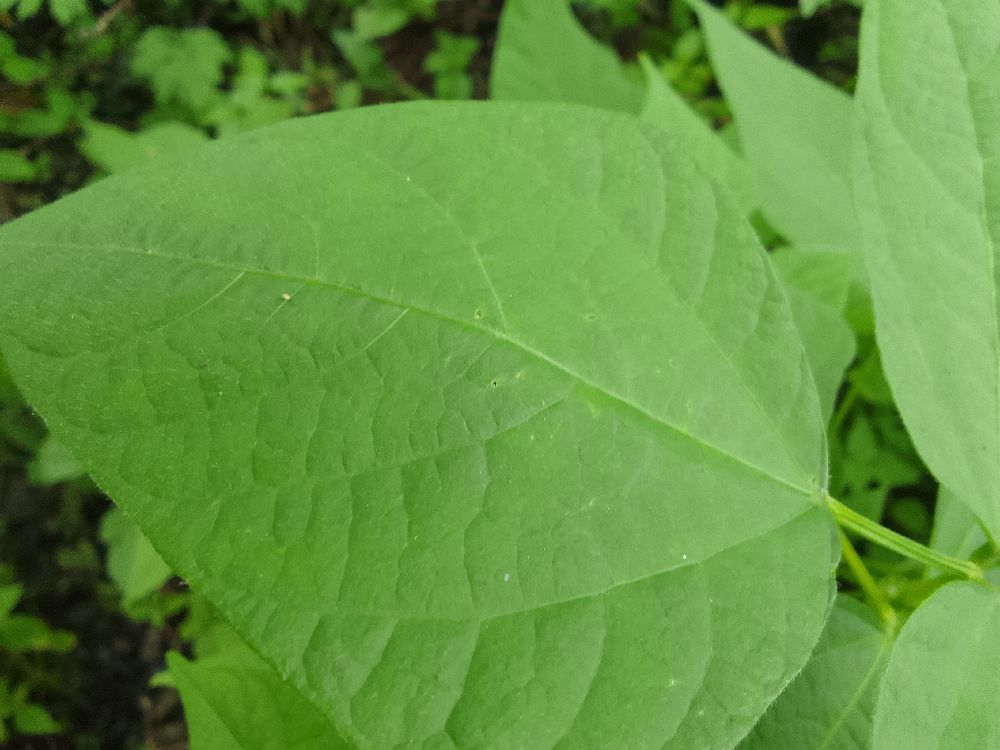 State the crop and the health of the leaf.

common bean, healthy
